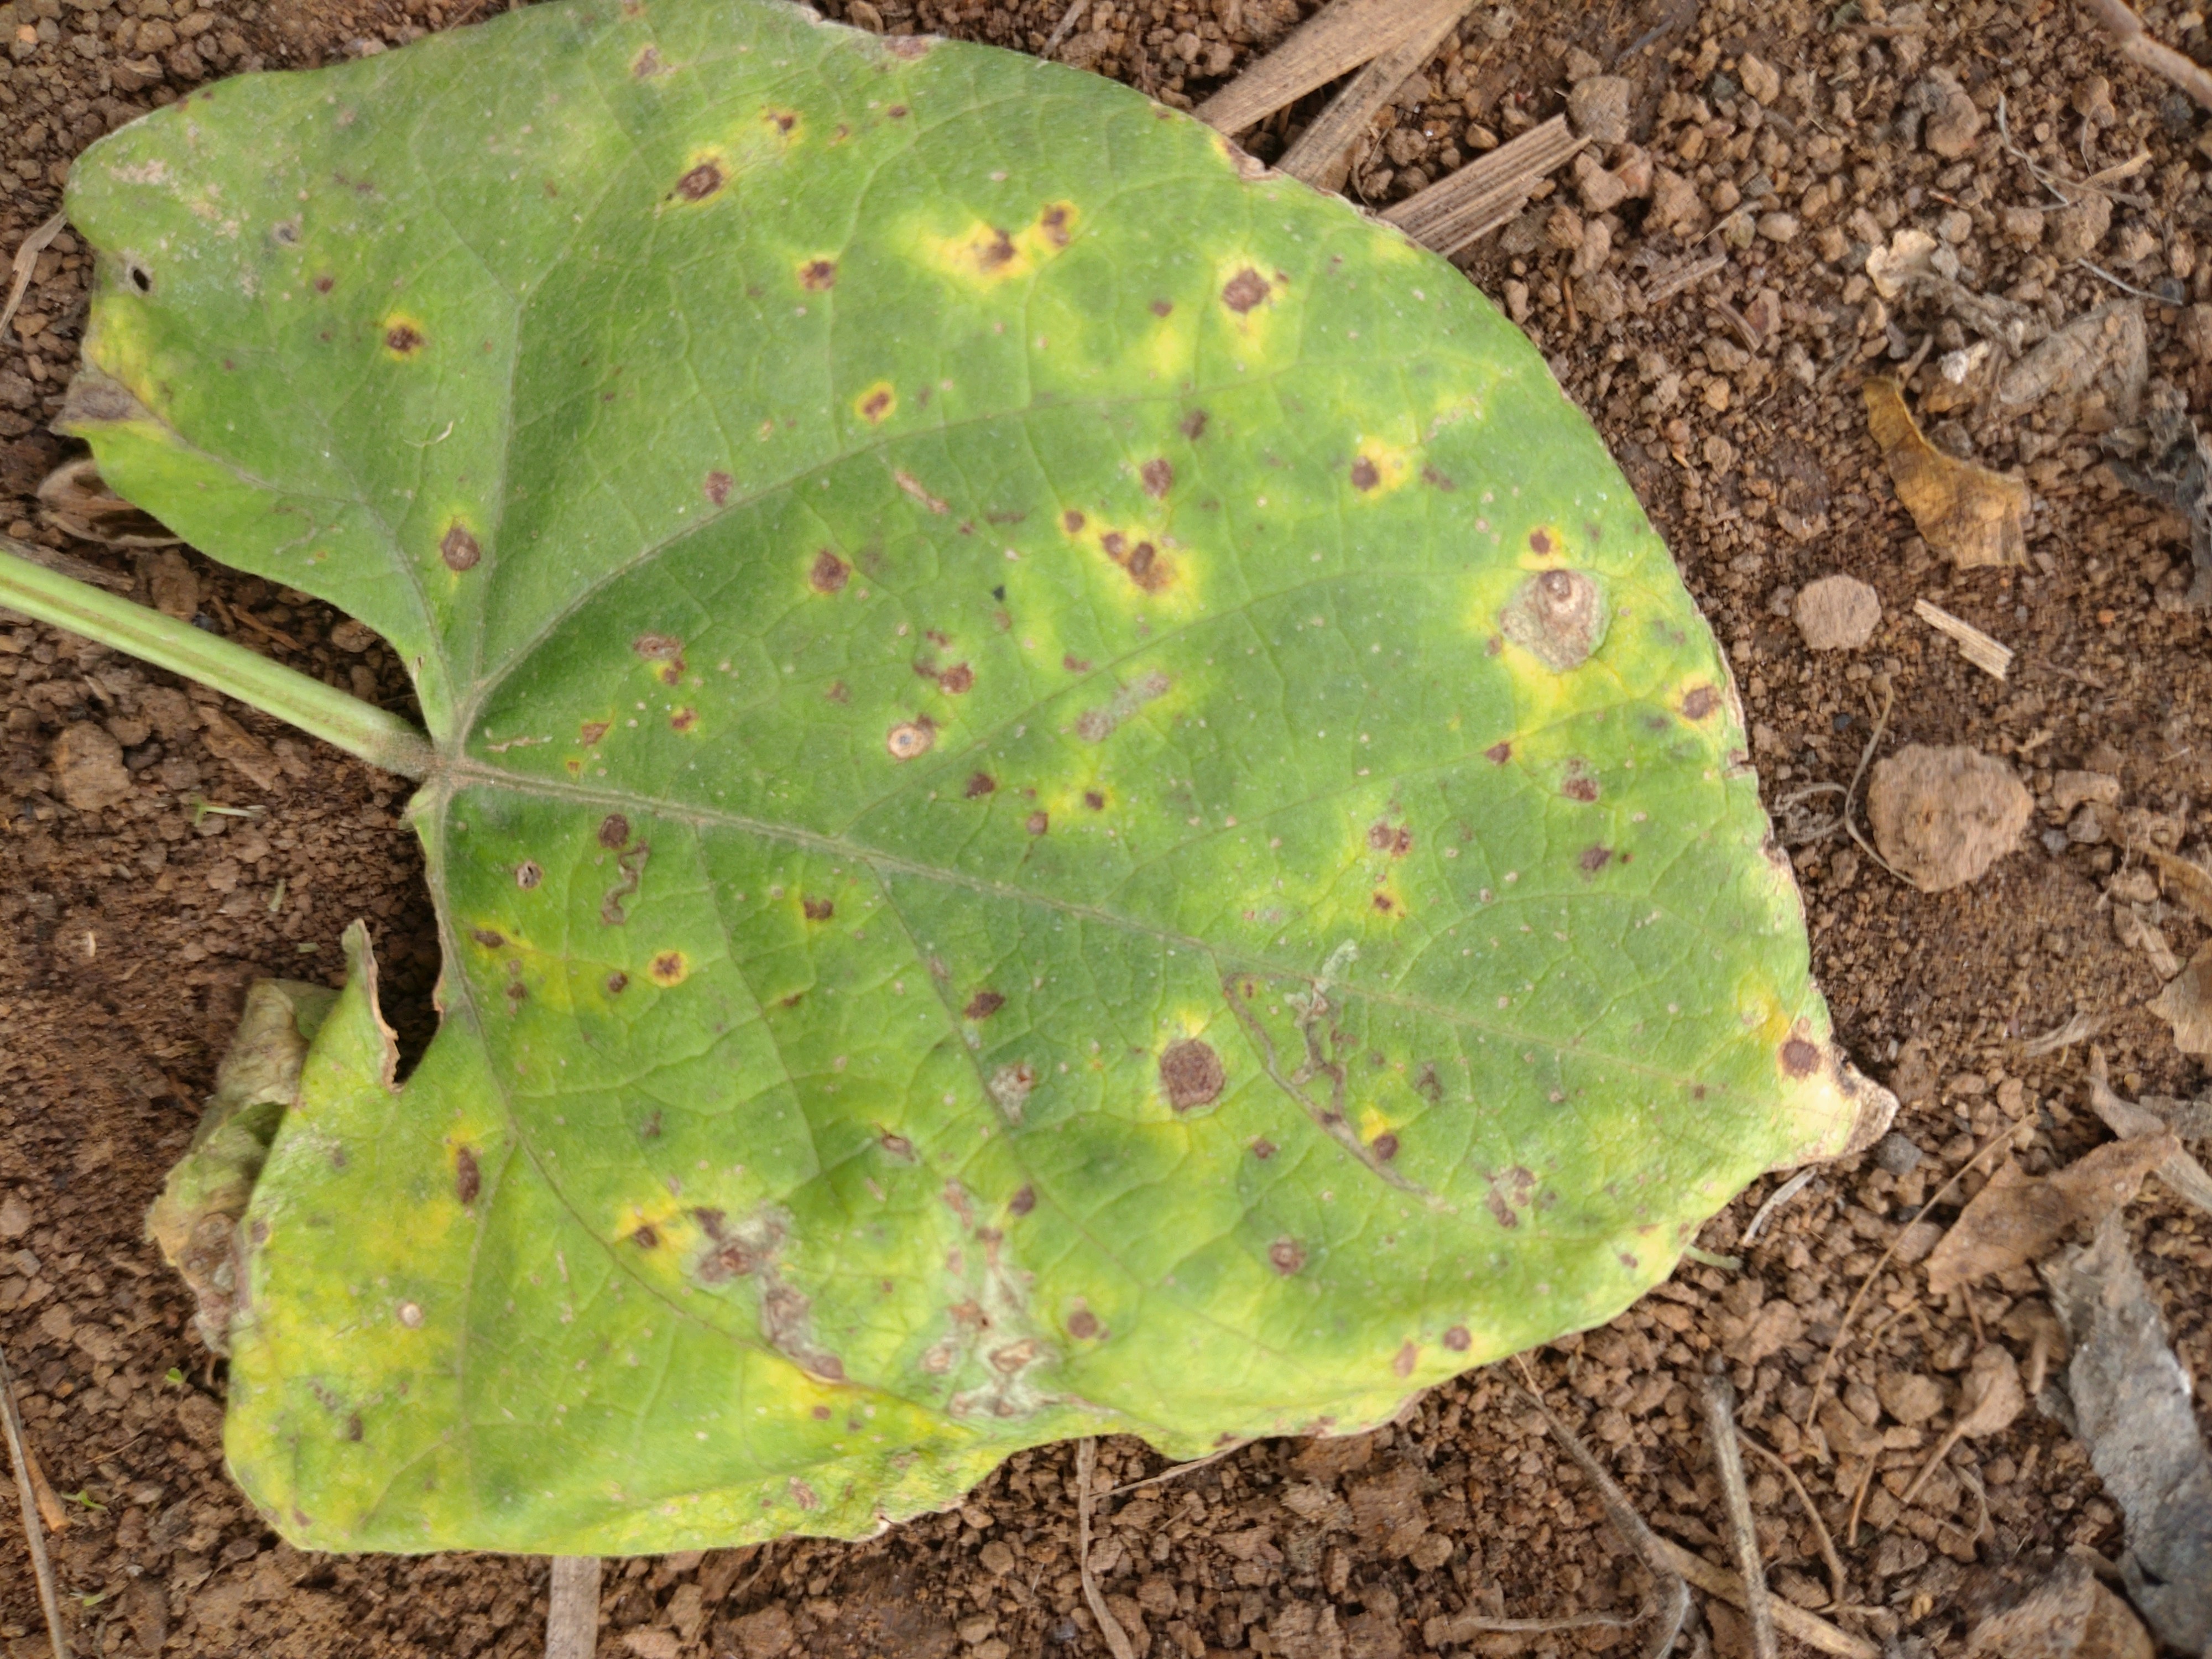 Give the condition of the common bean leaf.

rust
